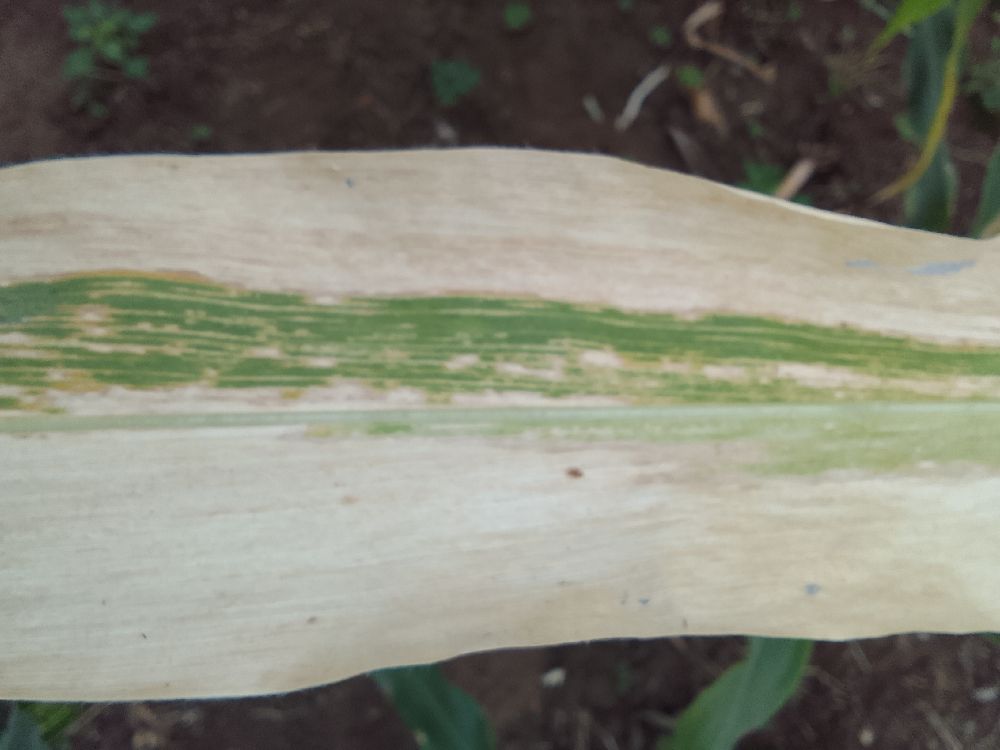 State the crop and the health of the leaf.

maize, maize lethal necrosis
